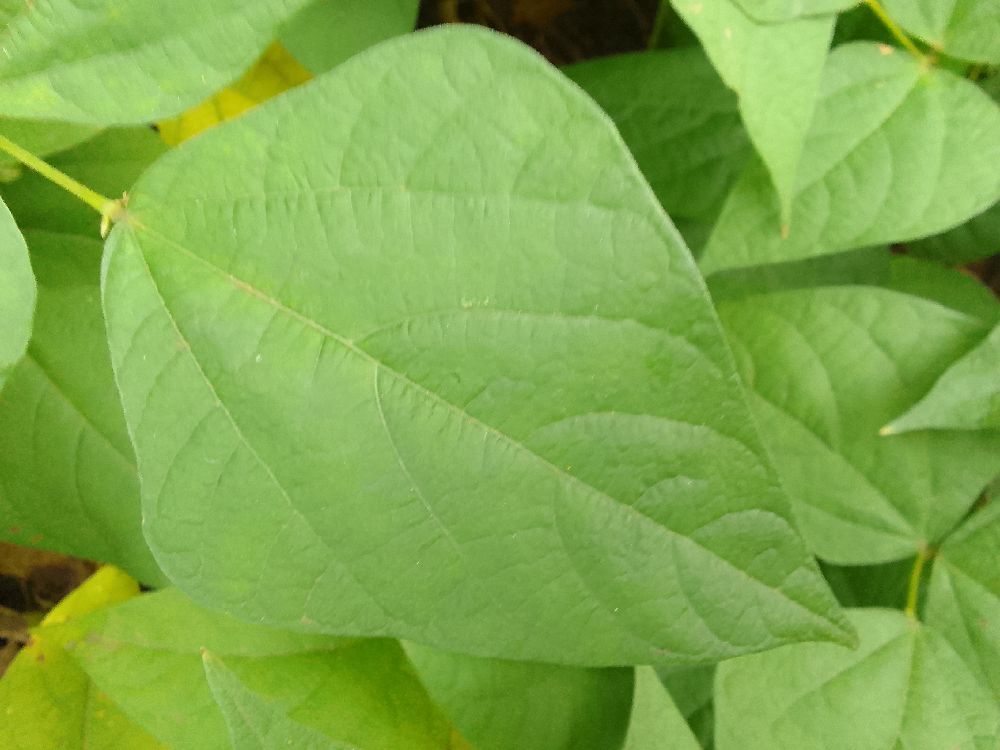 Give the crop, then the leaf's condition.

common bean, healthy
